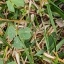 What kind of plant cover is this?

unstructured weed
